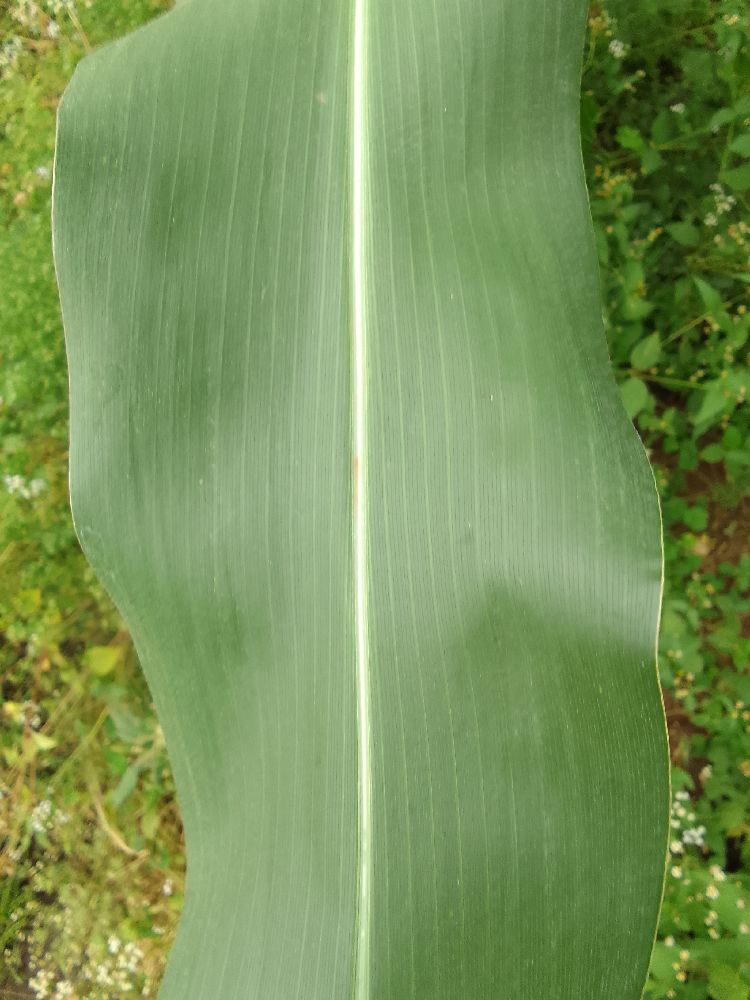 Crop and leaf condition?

maize, healthy
